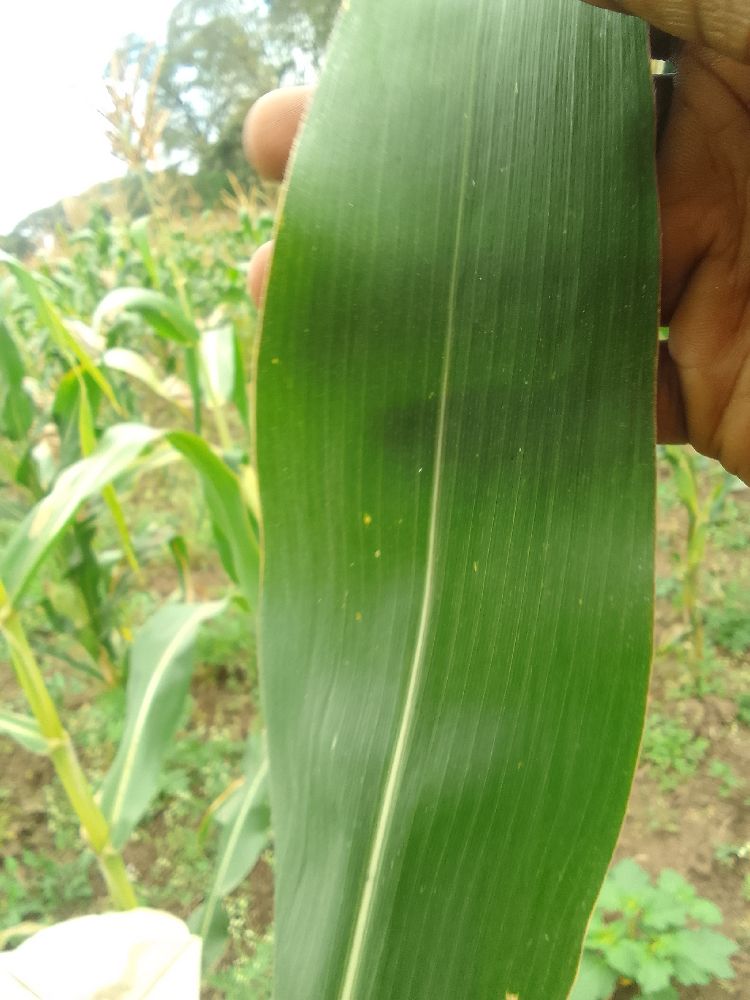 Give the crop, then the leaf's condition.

maize, healthy
